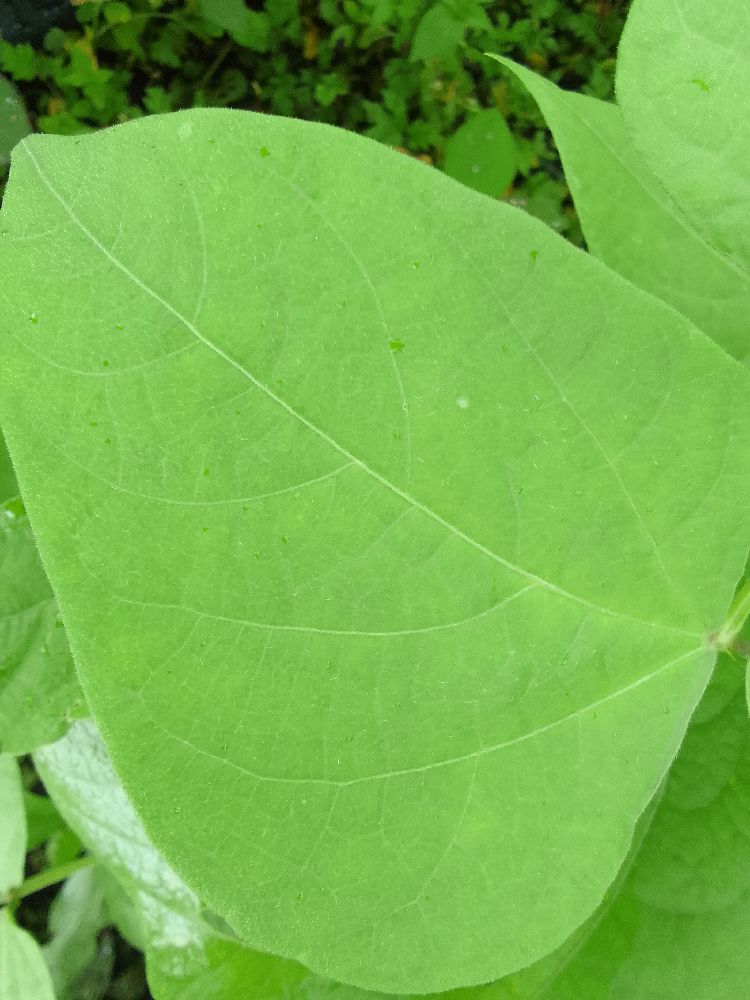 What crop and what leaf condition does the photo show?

common bean, healthy
